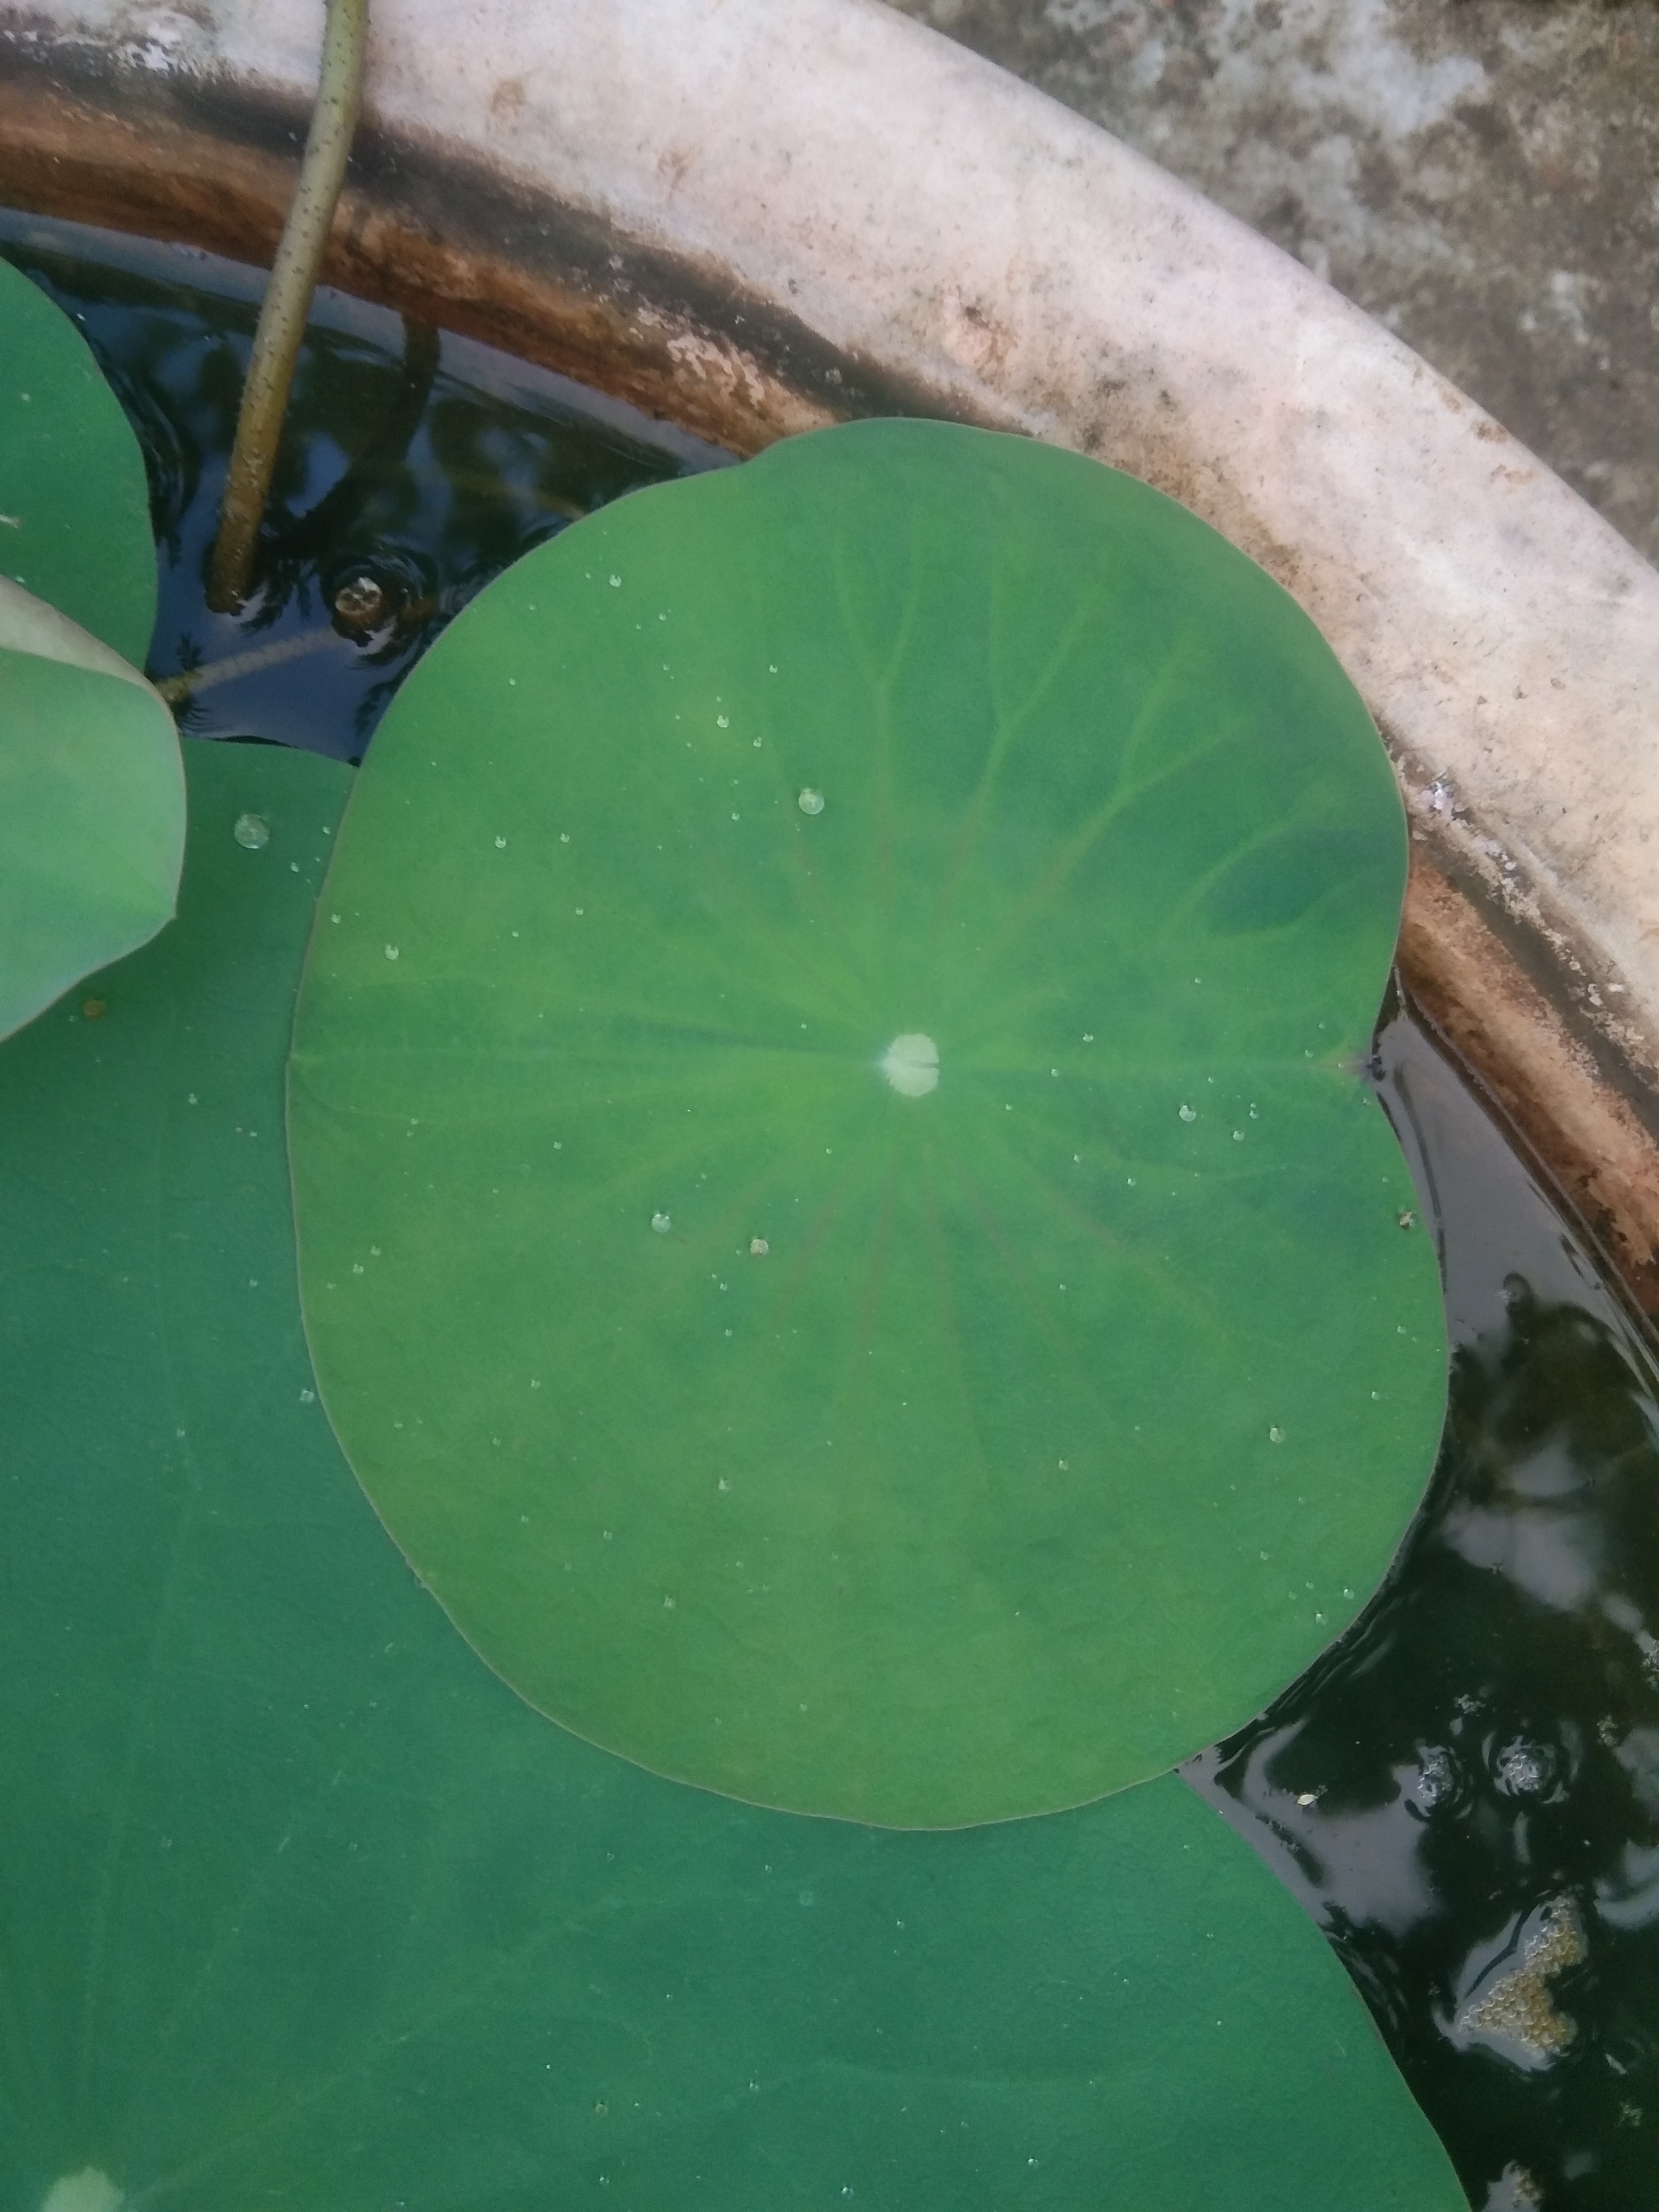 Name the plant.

lotus
